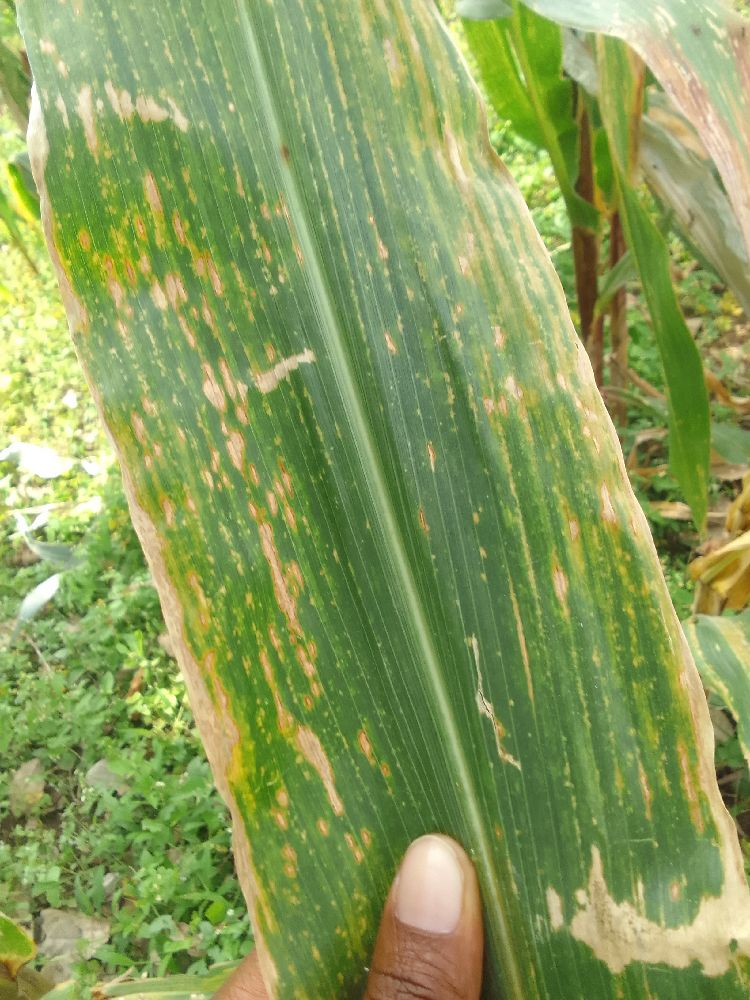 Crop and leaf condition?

maize, maize lethal necrosis
